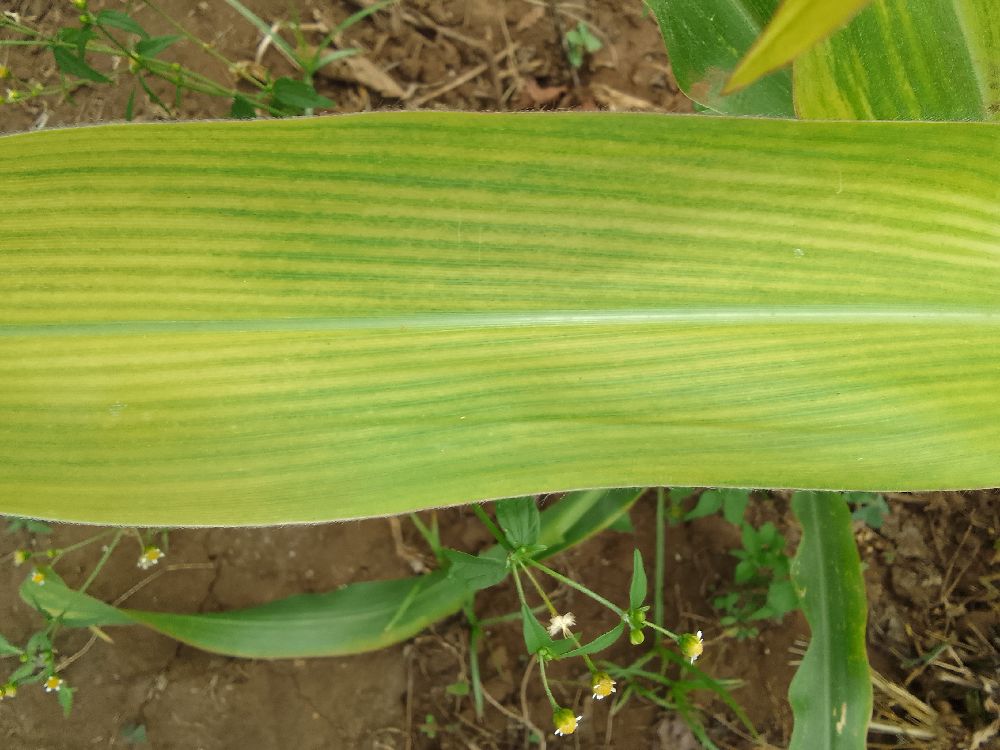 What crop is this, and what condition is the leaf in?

maize, maize lethal necrosis
